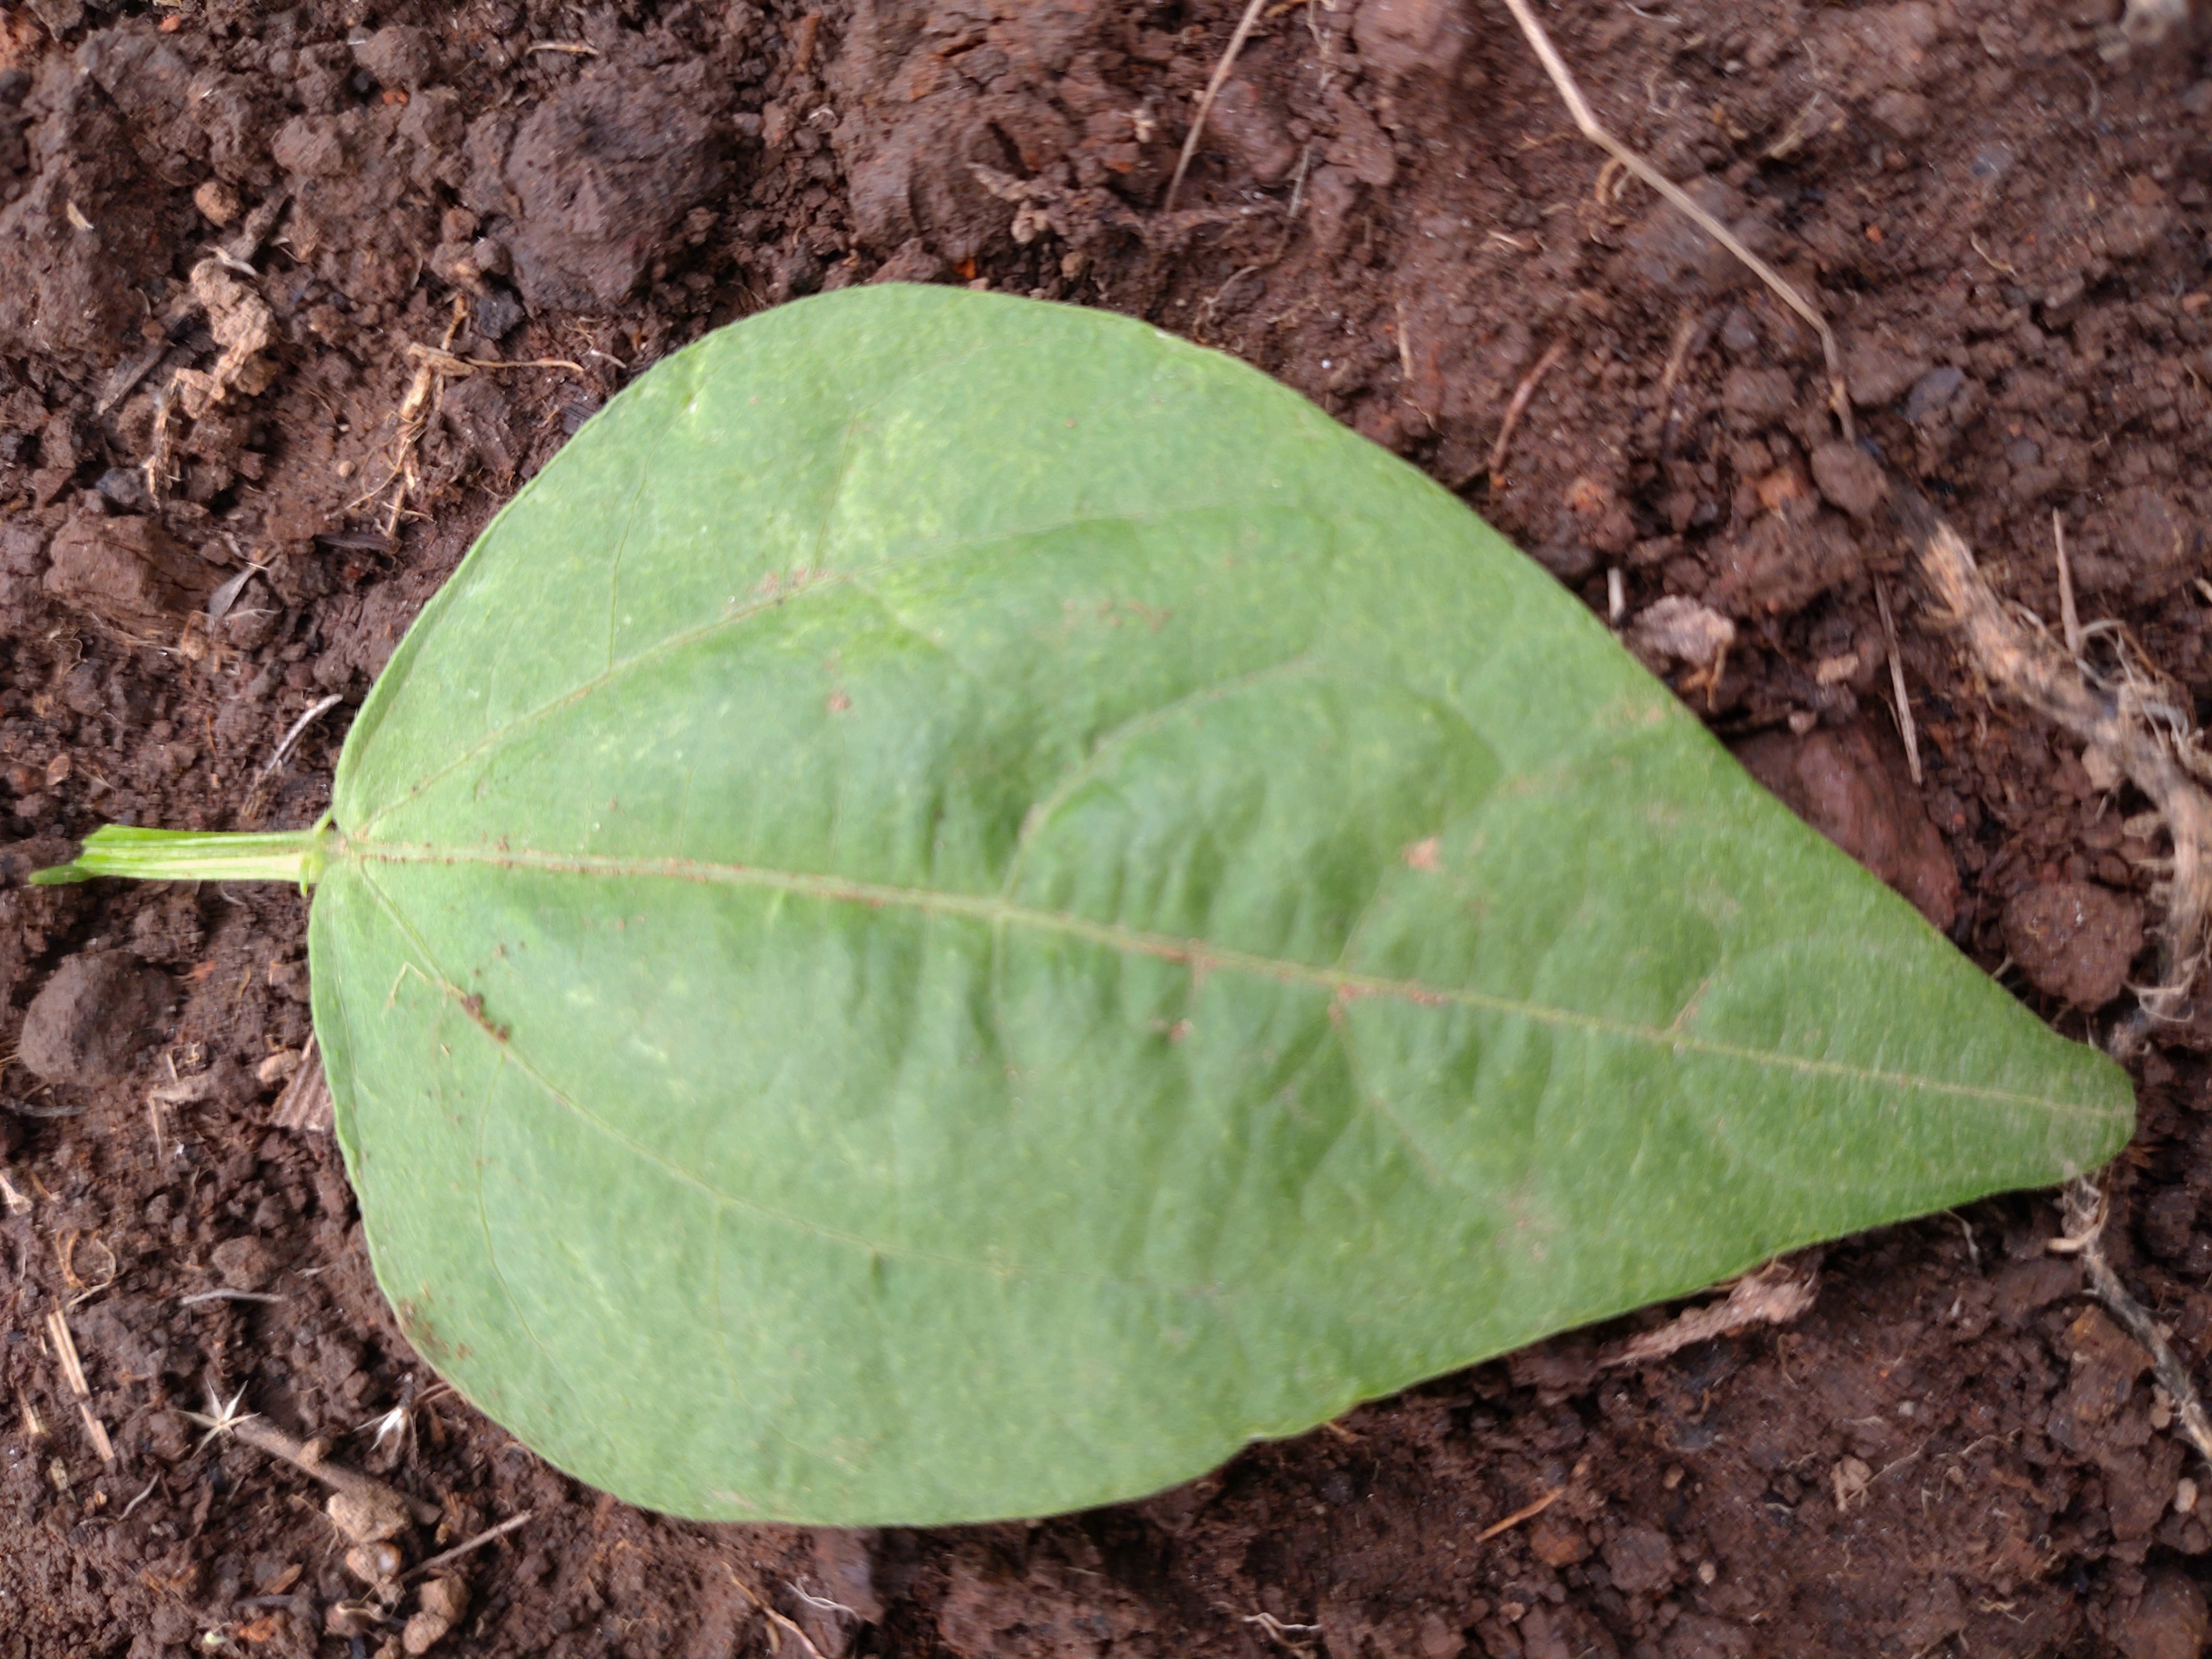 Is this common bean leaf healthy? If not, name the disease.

healthy
